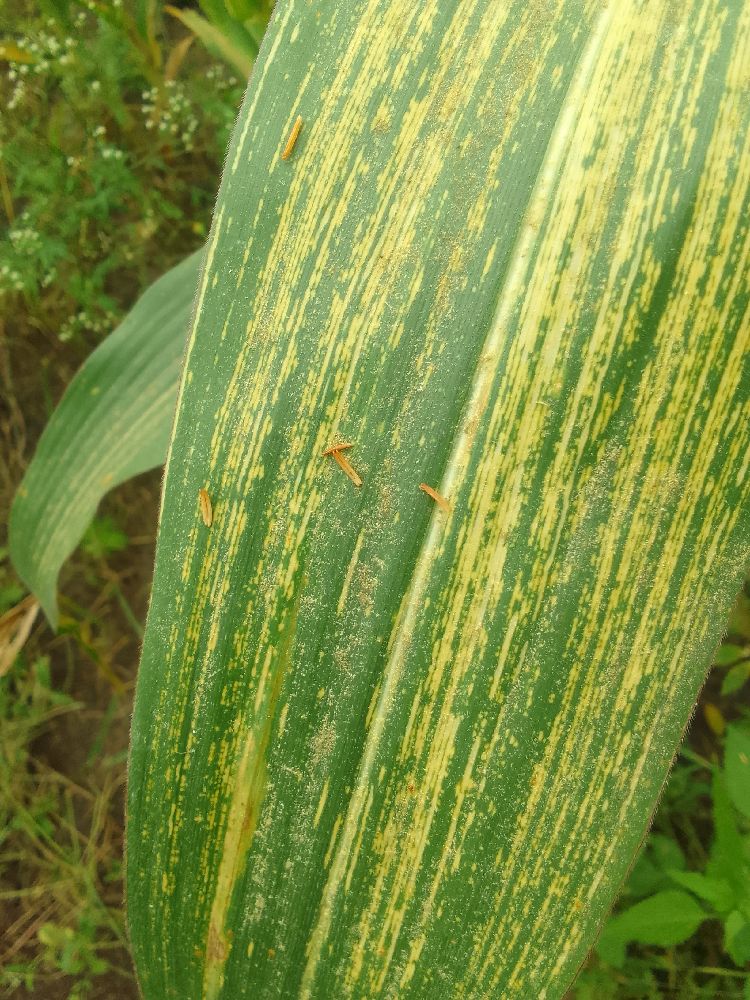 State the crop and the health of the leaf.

maize, maize streak virus
